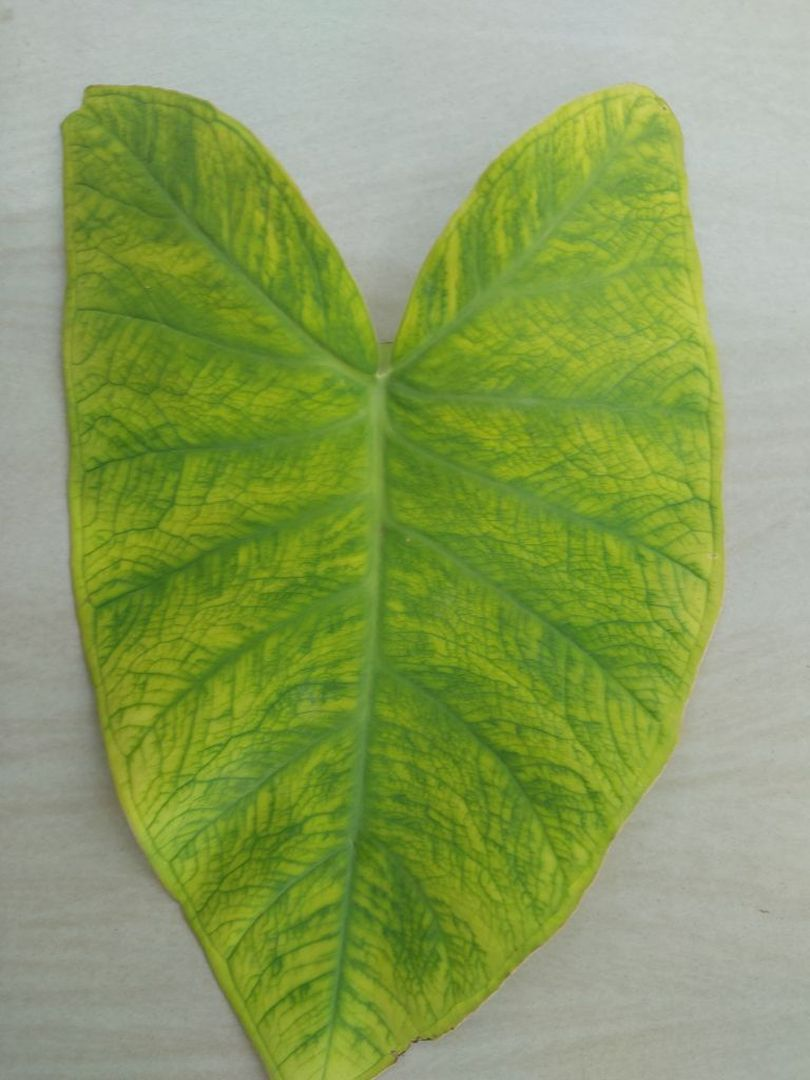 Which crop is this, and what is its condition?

taro, mosaic
